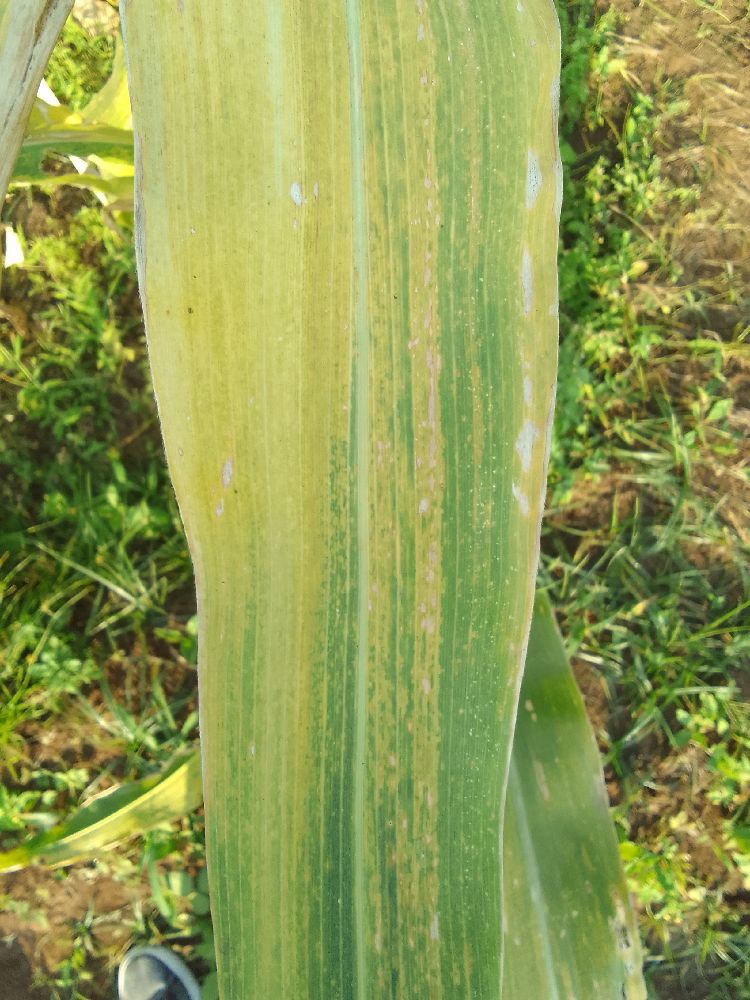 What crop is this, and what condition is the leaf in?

maize, maize lethal necrosis
